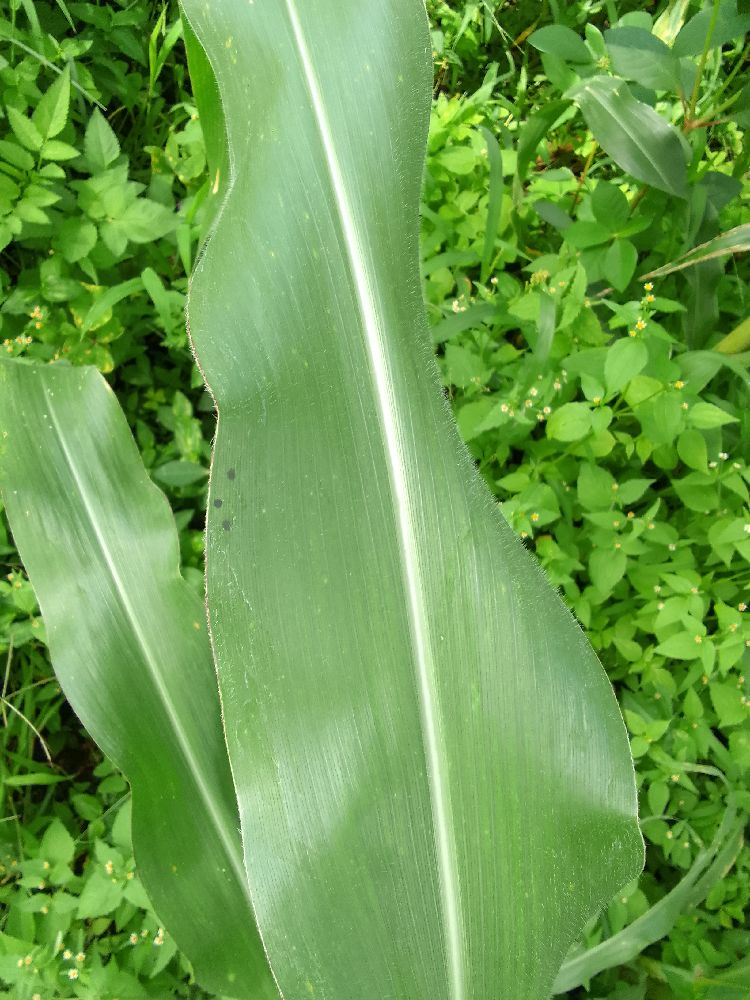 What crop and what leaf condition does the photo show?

maize, healthy
